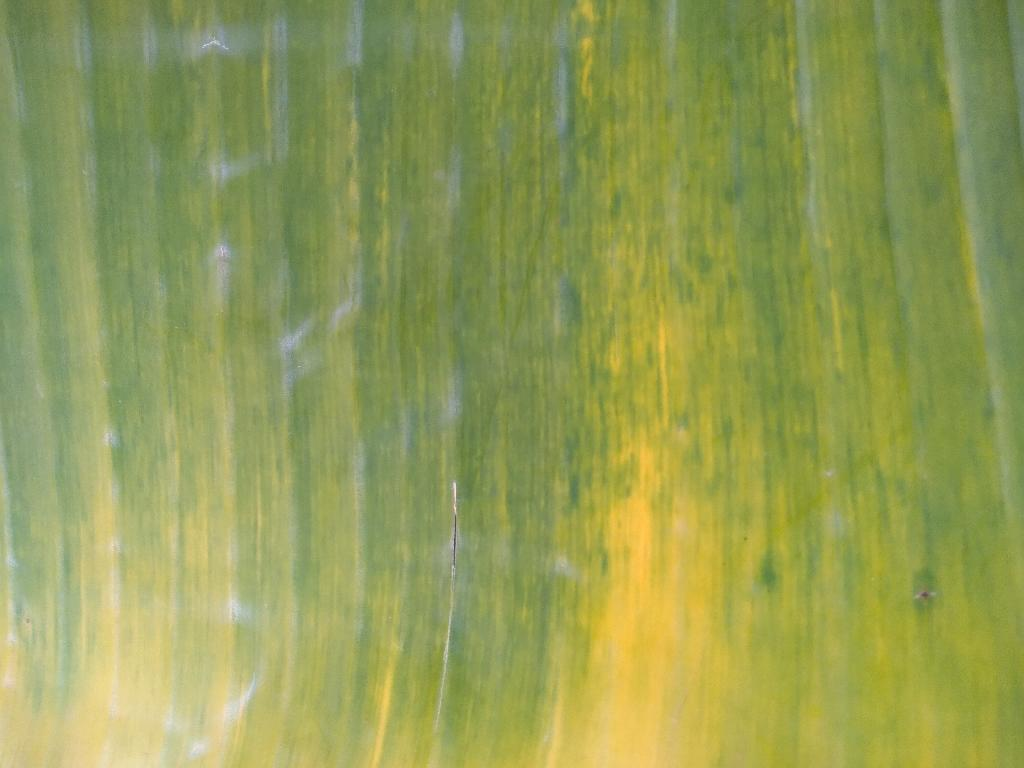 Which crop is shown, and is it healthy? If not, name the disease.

banana, fusarium wilt race 1
